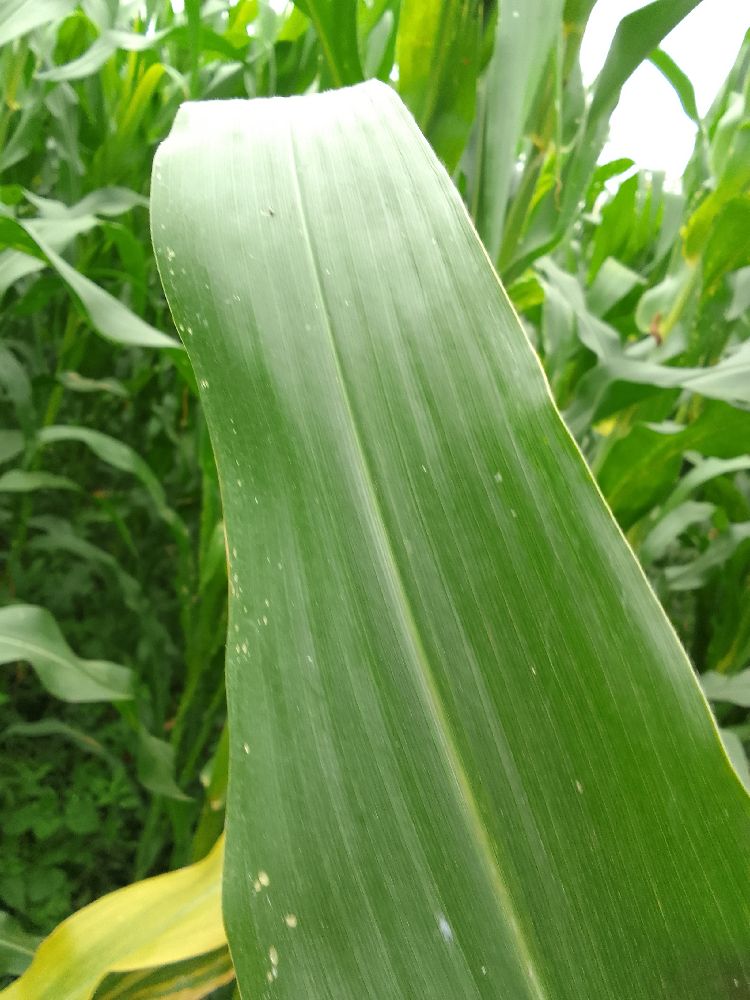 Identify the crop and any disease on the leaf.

maize, healthy
